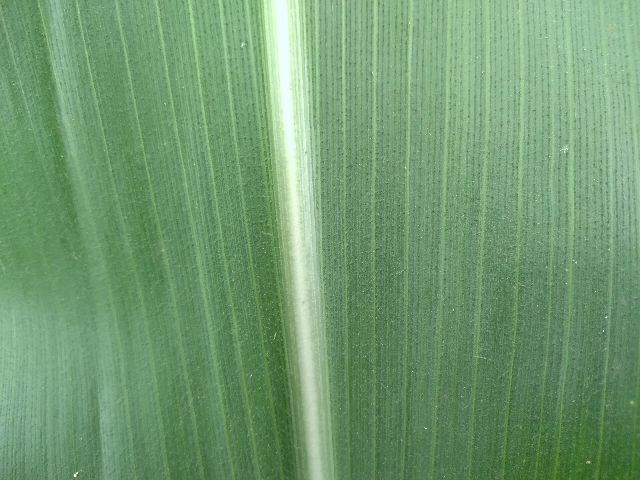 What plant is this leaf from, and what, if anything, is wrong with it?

maize, healthy
